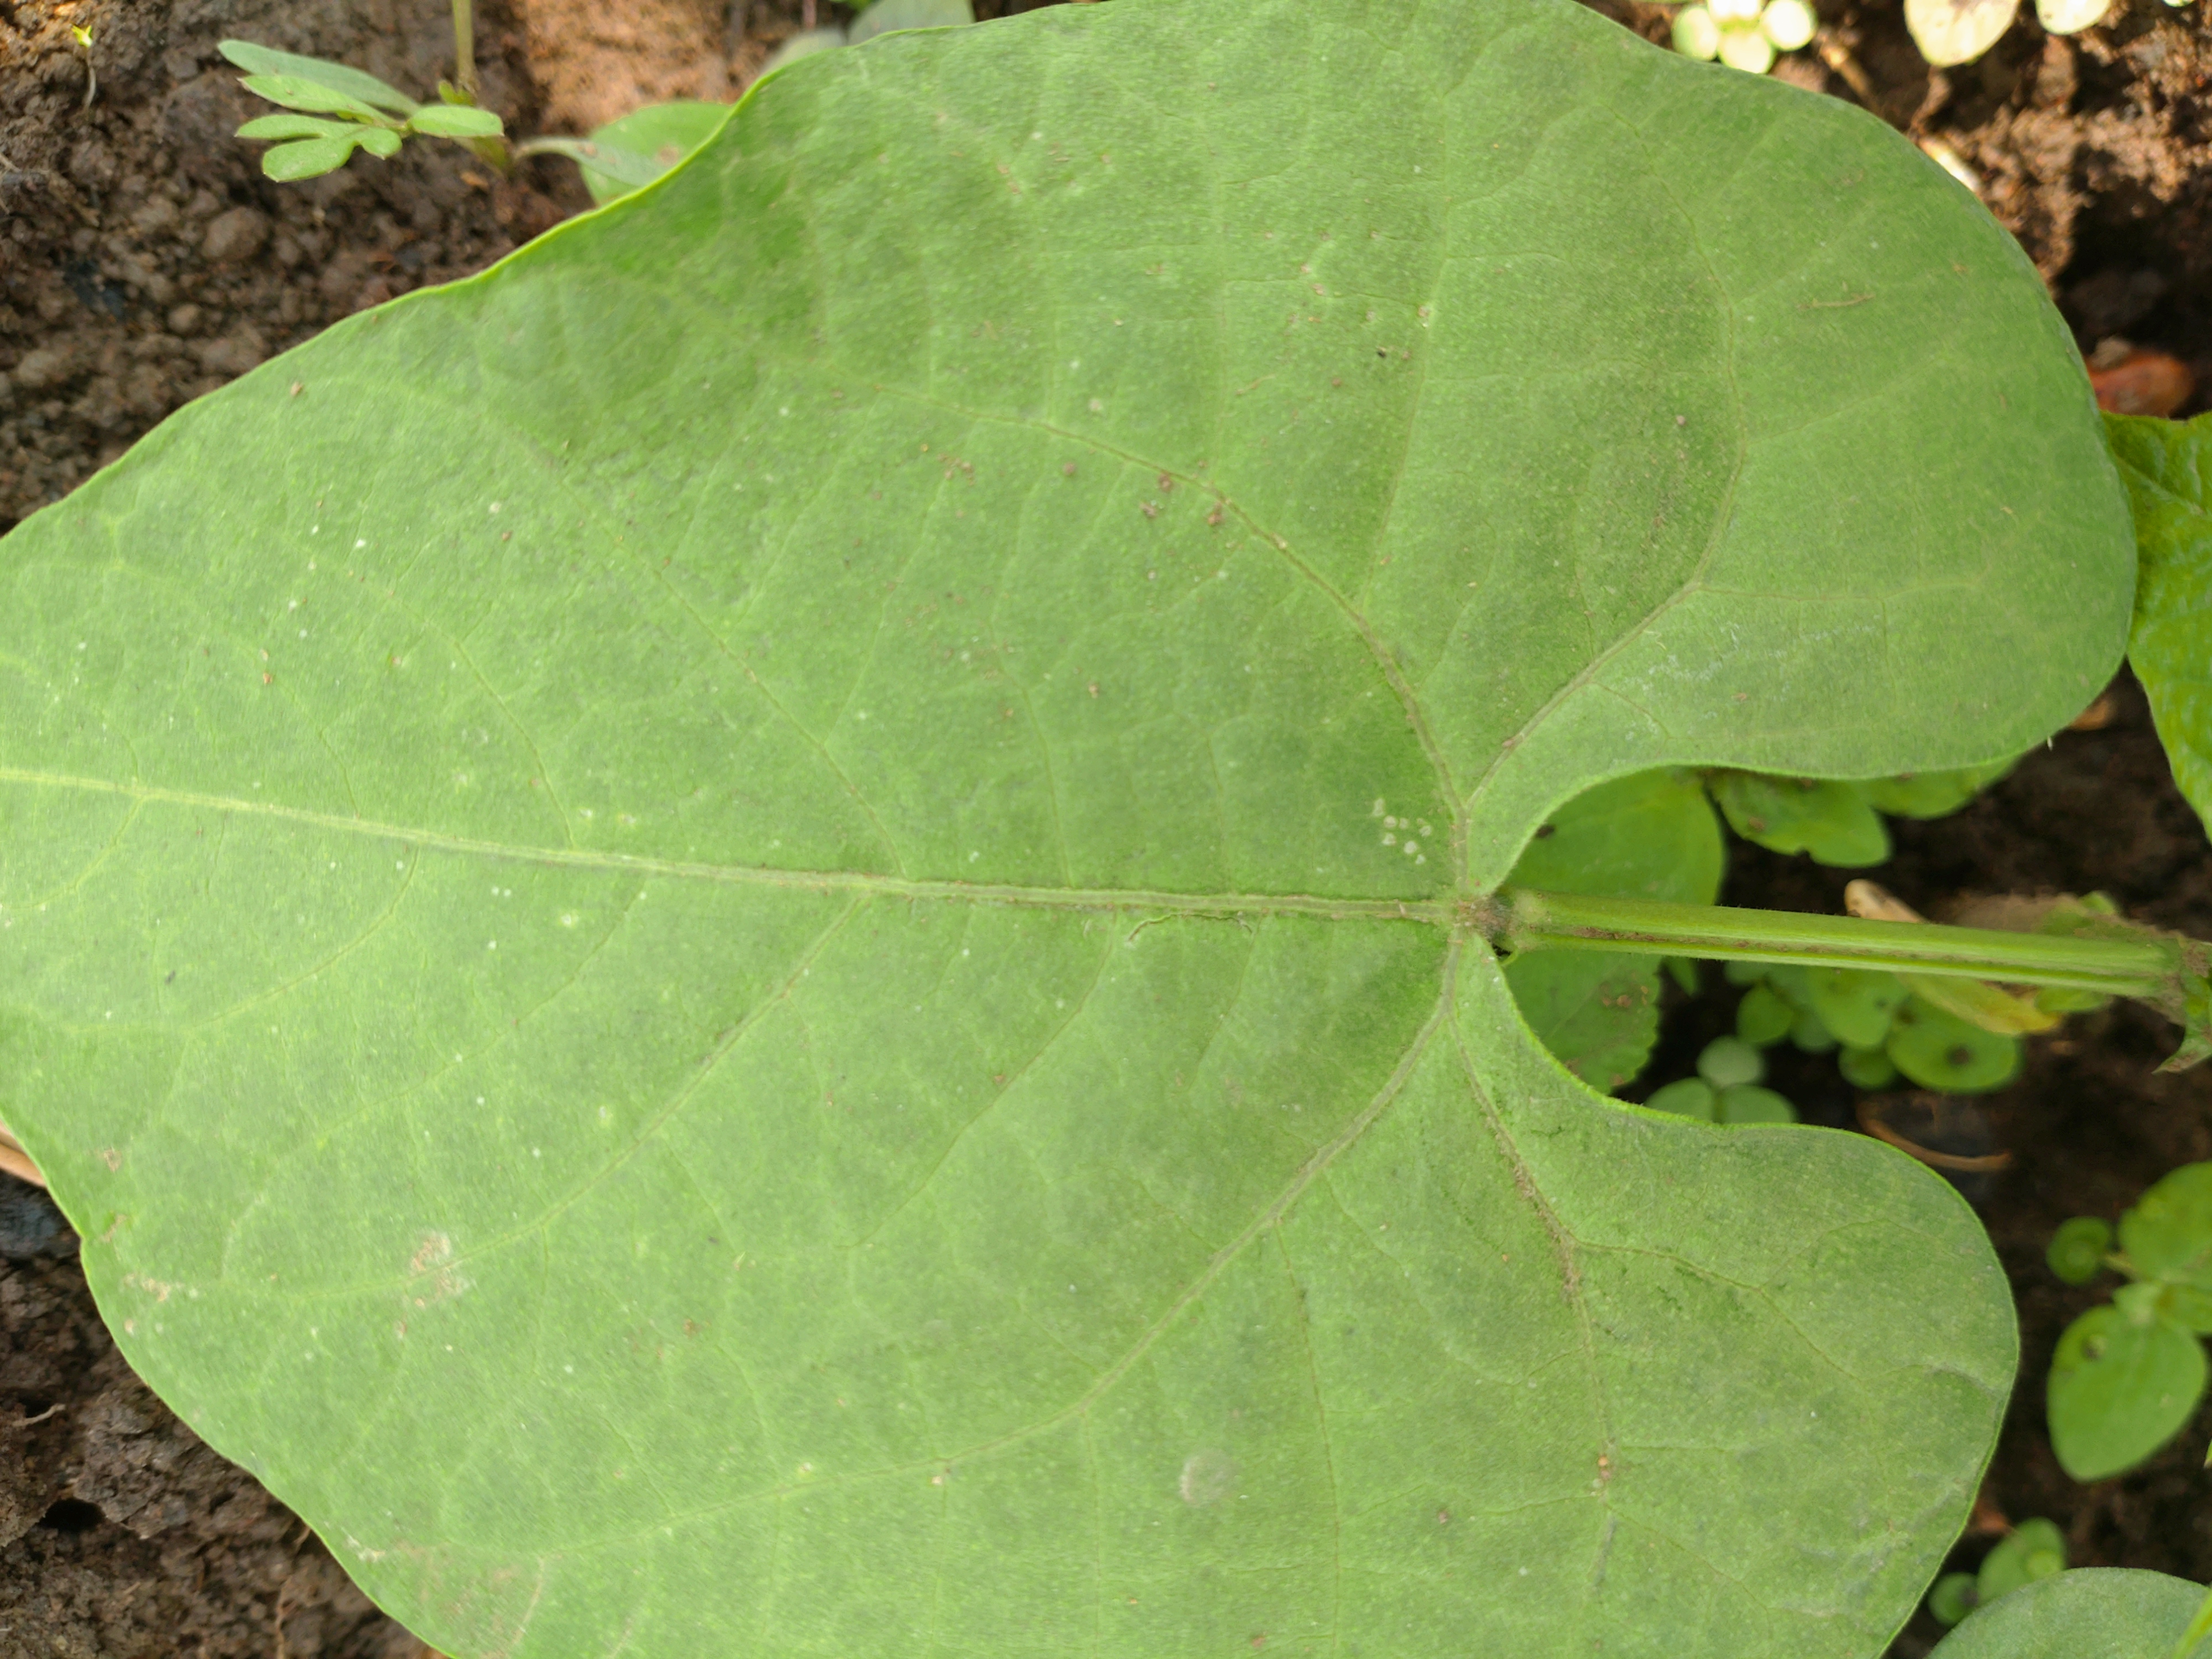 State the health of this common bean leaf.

healthy
